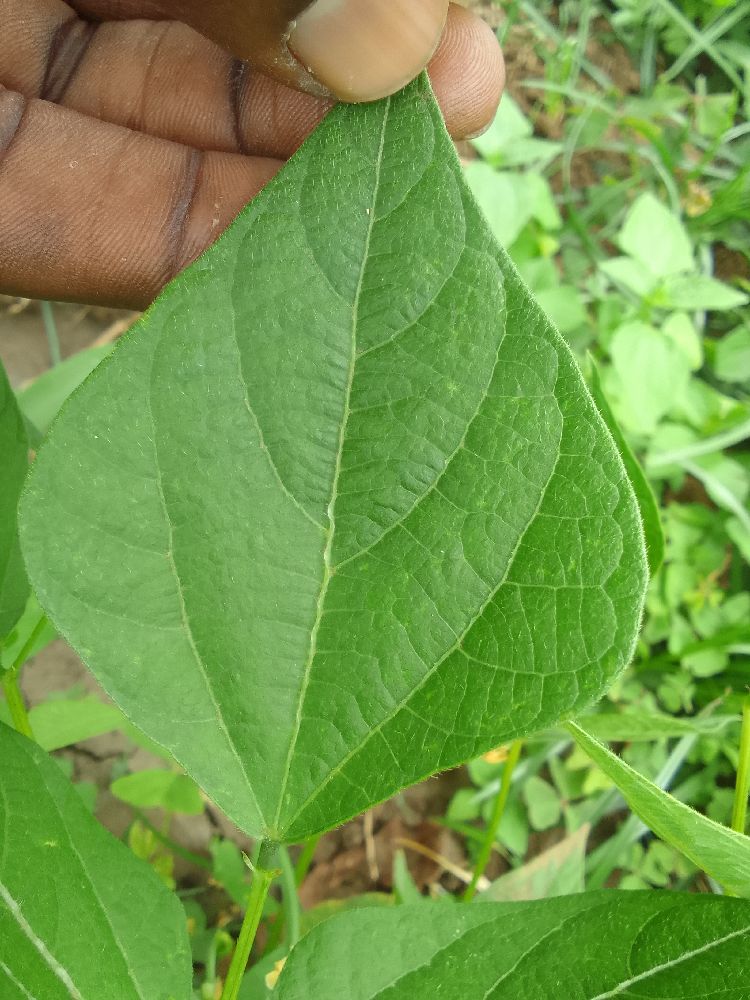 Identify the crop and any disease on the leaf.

common bean, healthy
